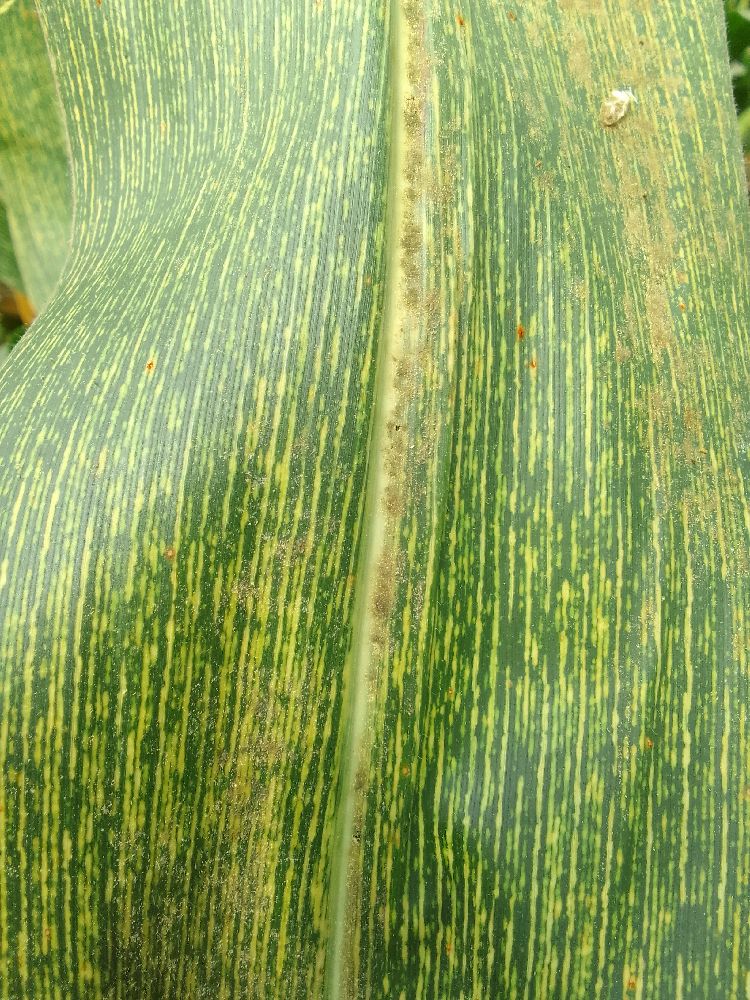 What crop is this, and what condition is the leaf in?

maize, maize streak virus
